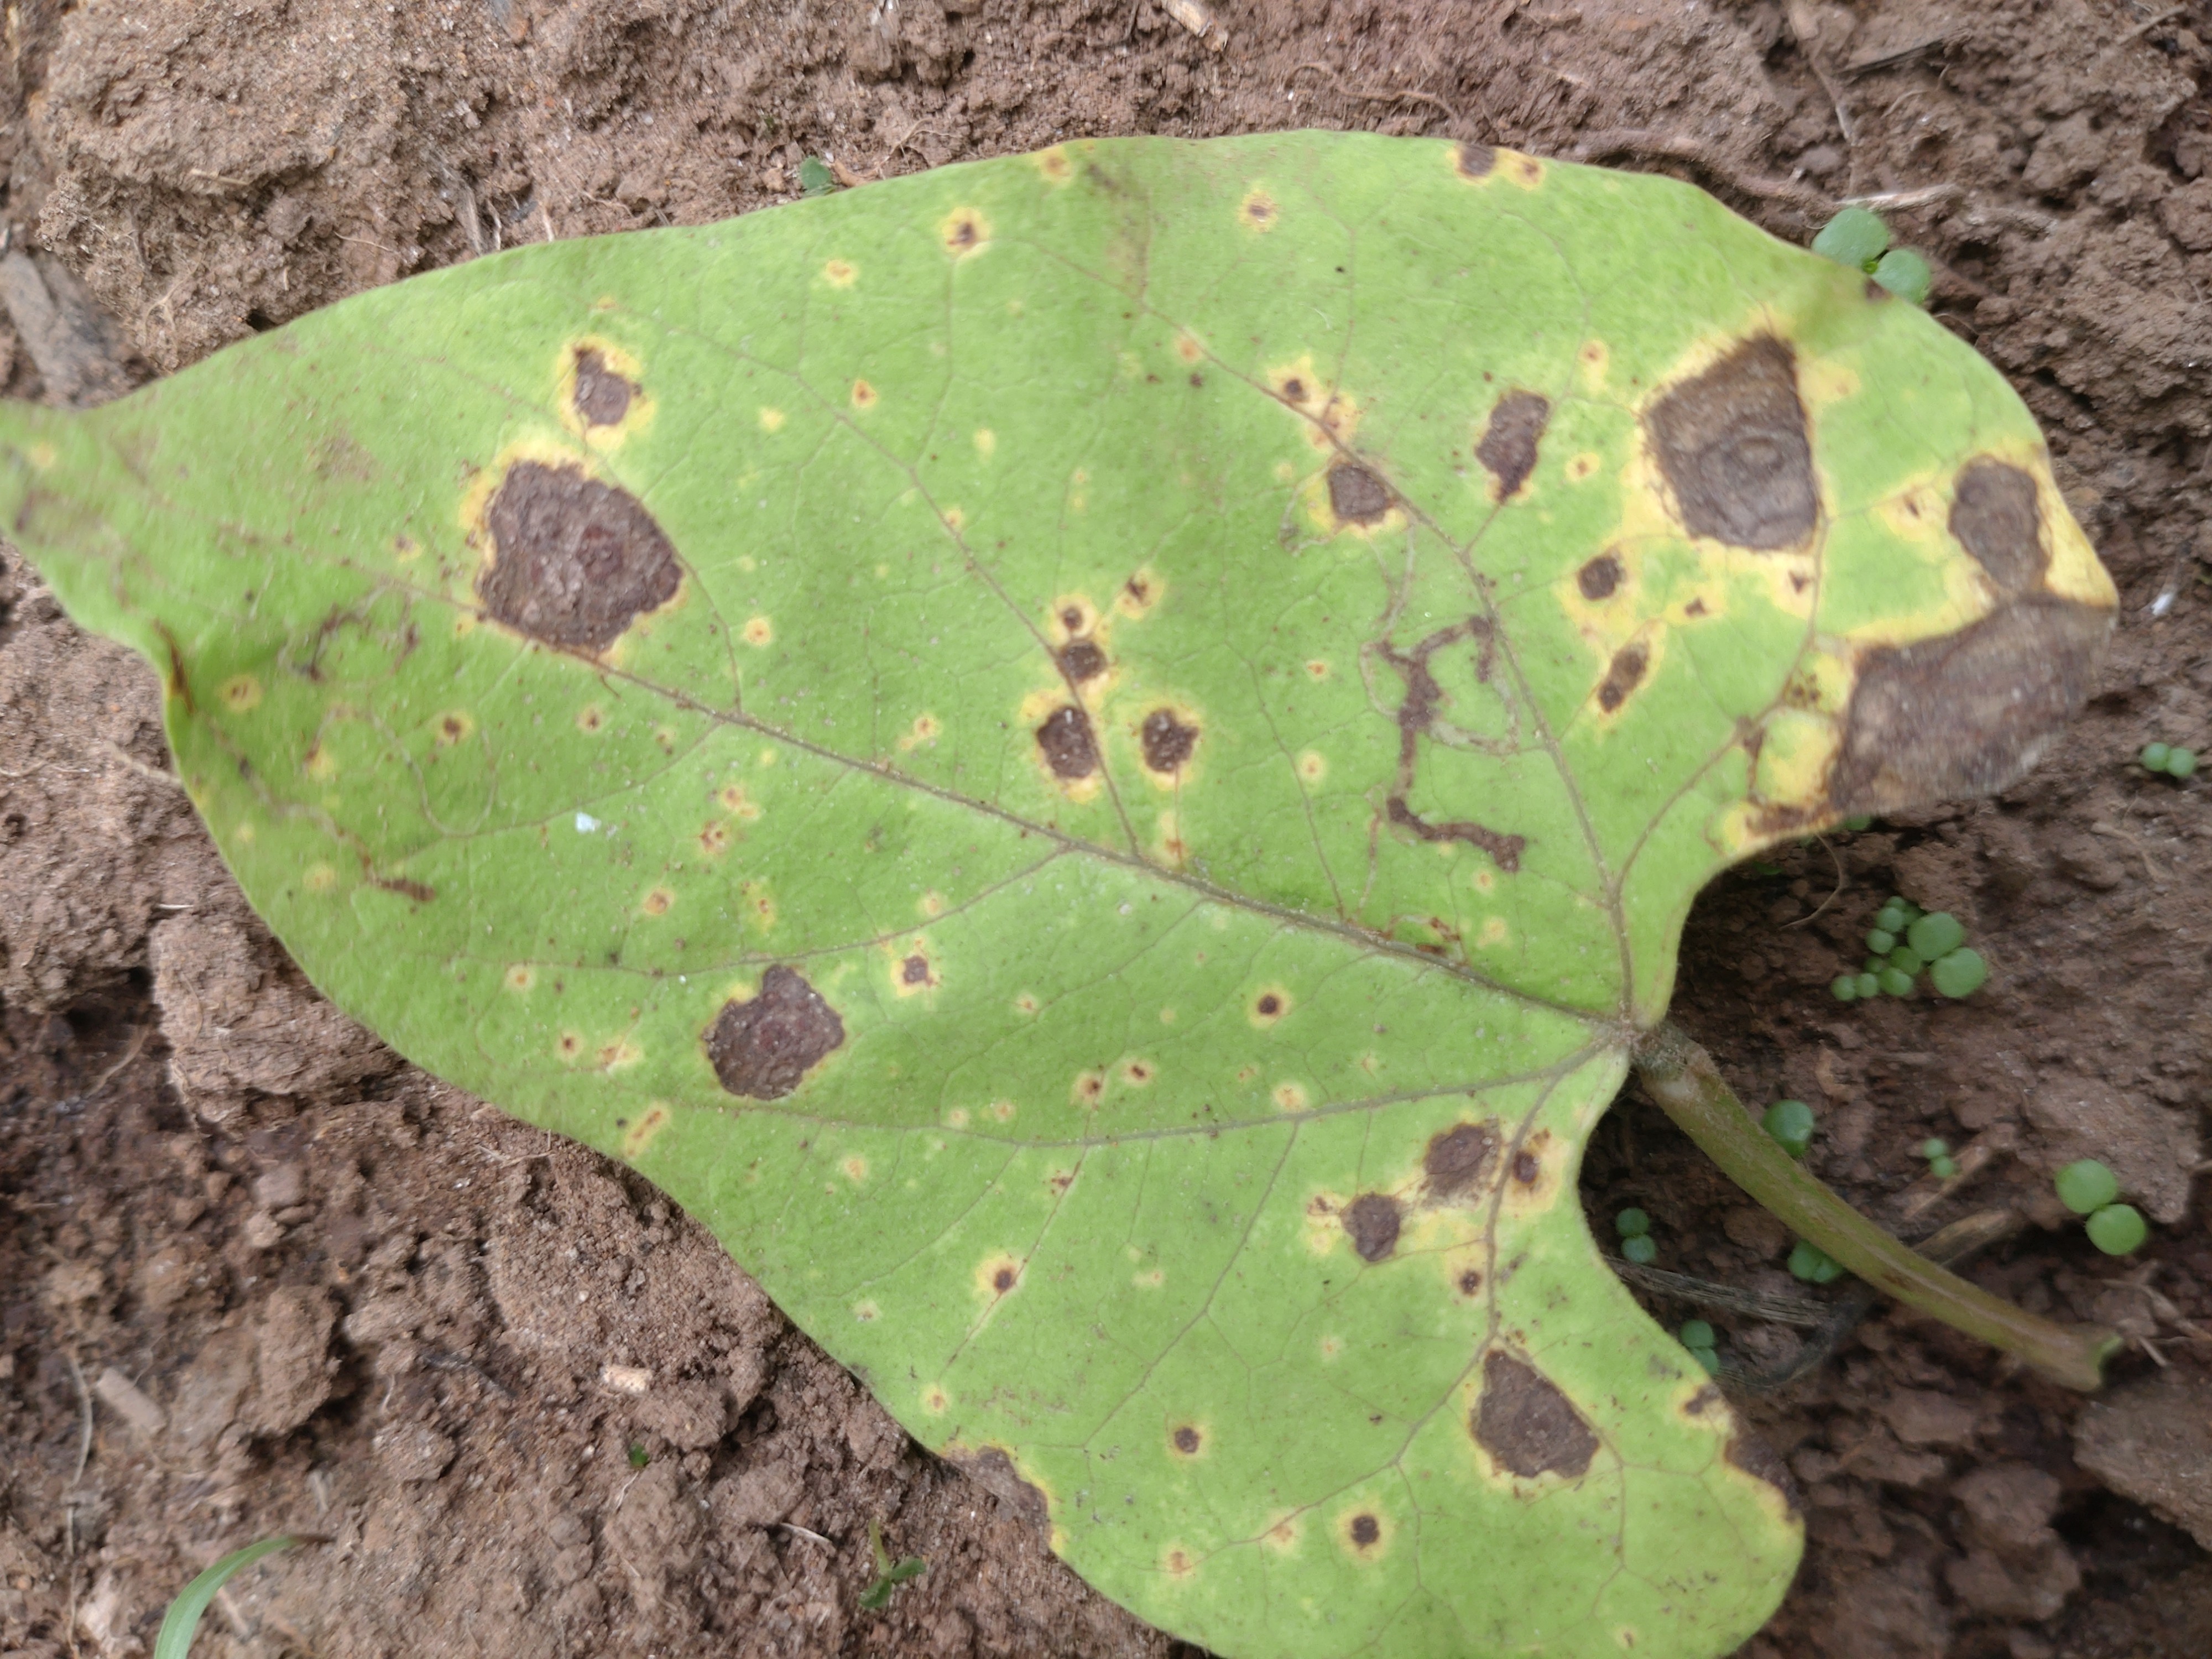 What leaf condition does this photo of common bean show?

rust
